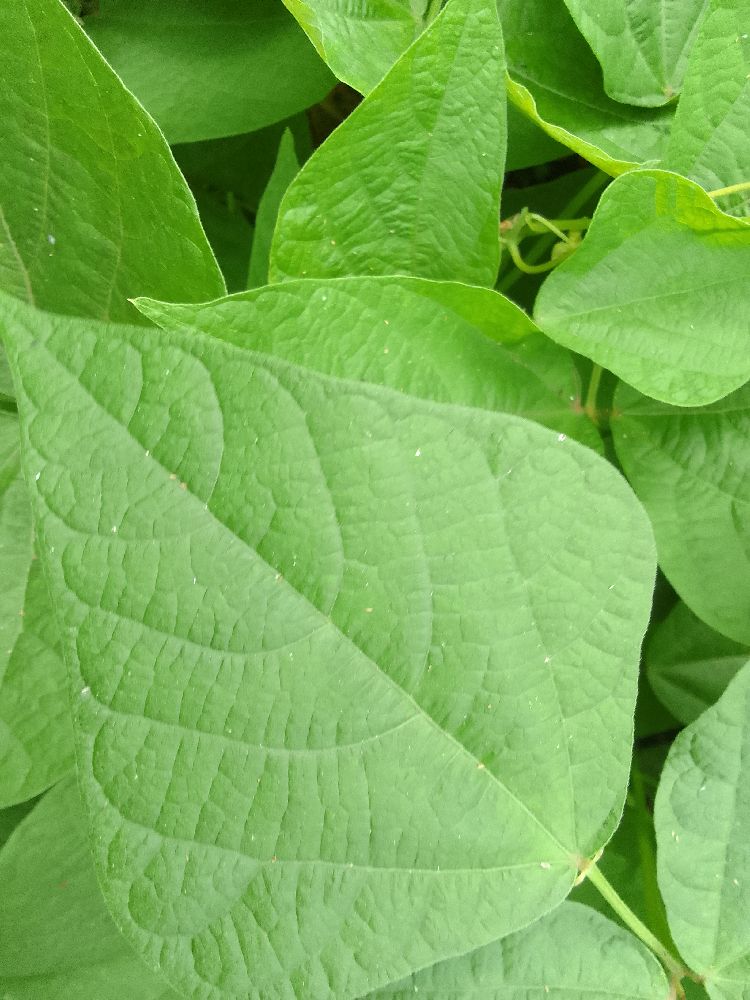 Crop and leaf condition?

common bean, healthy
